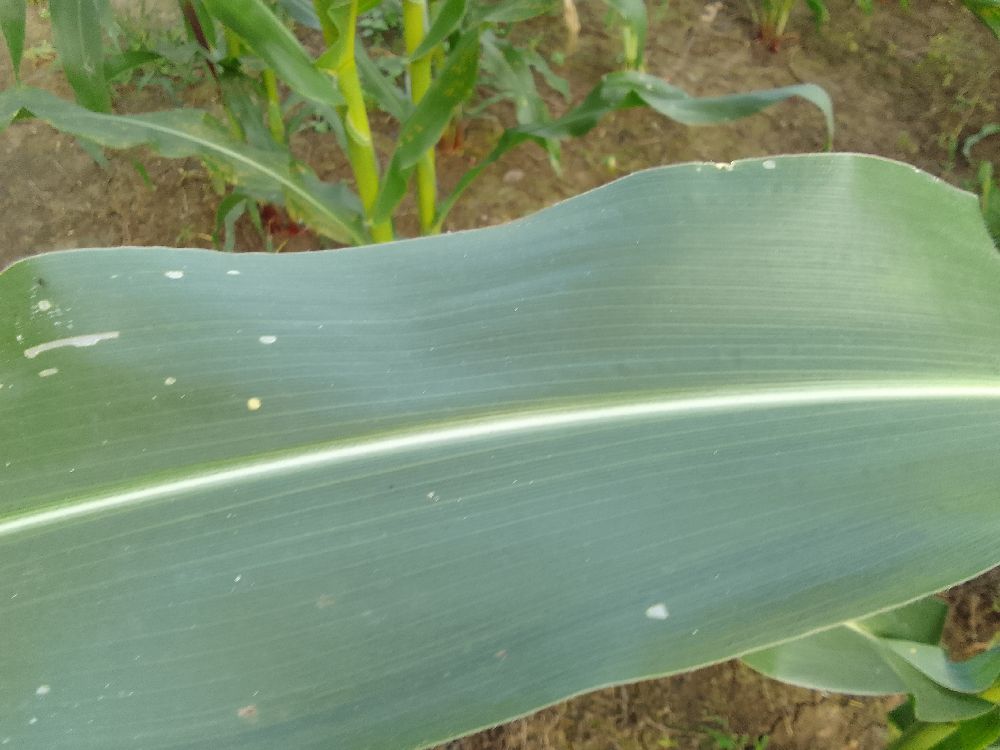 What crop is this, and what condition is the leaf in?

maize, healthy
